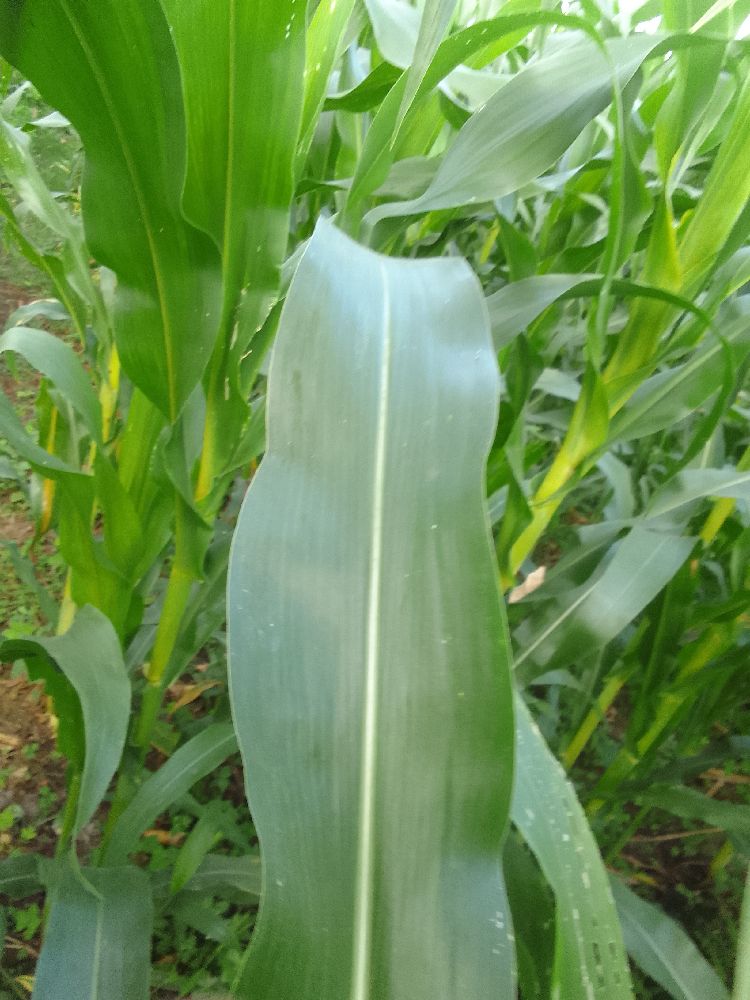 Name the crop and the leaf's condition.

maize, healthy
